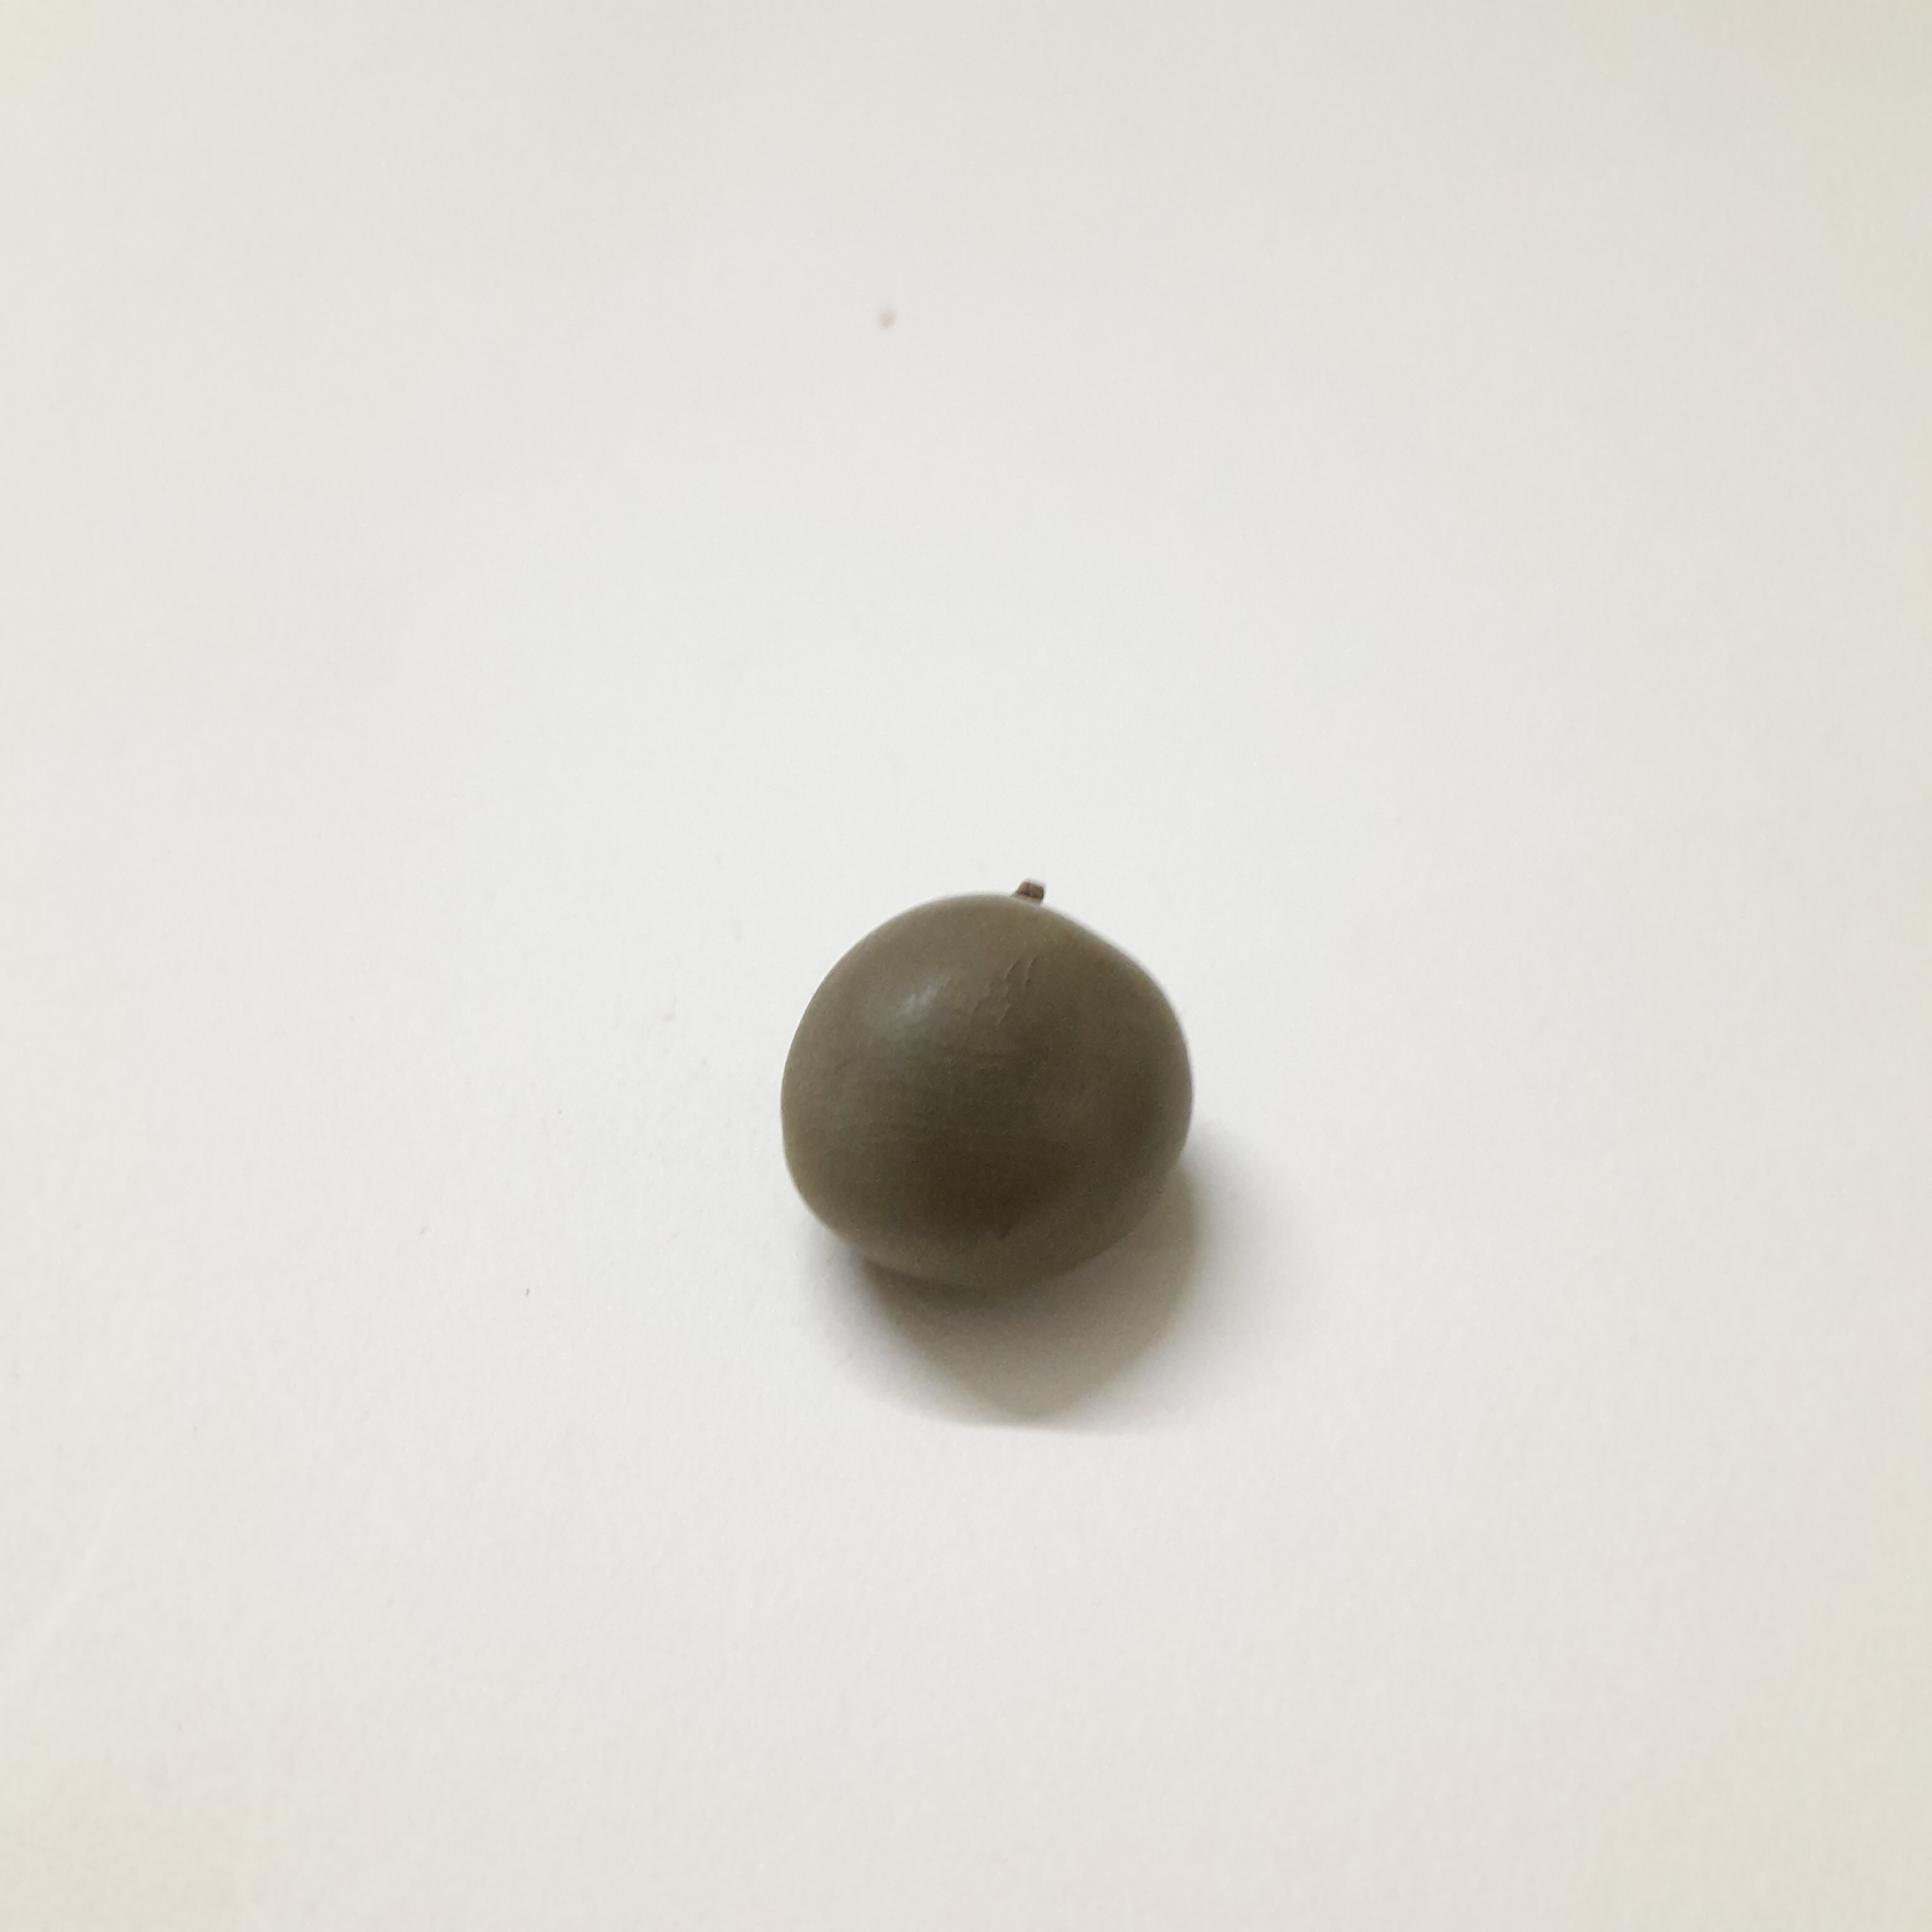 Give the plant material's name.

sagargota
